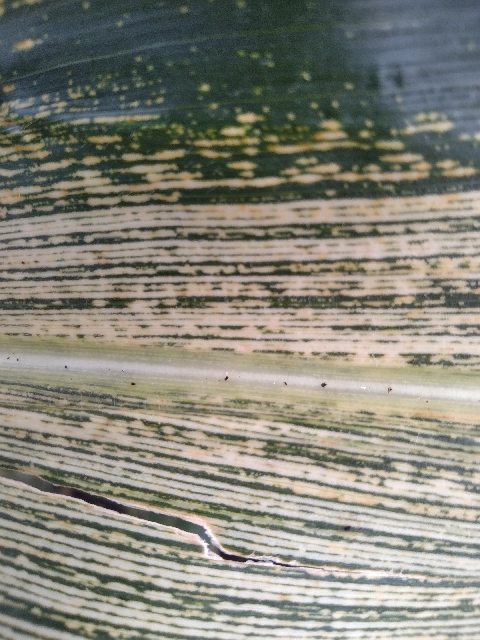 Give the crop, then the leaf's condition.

maize, maize streak virus
